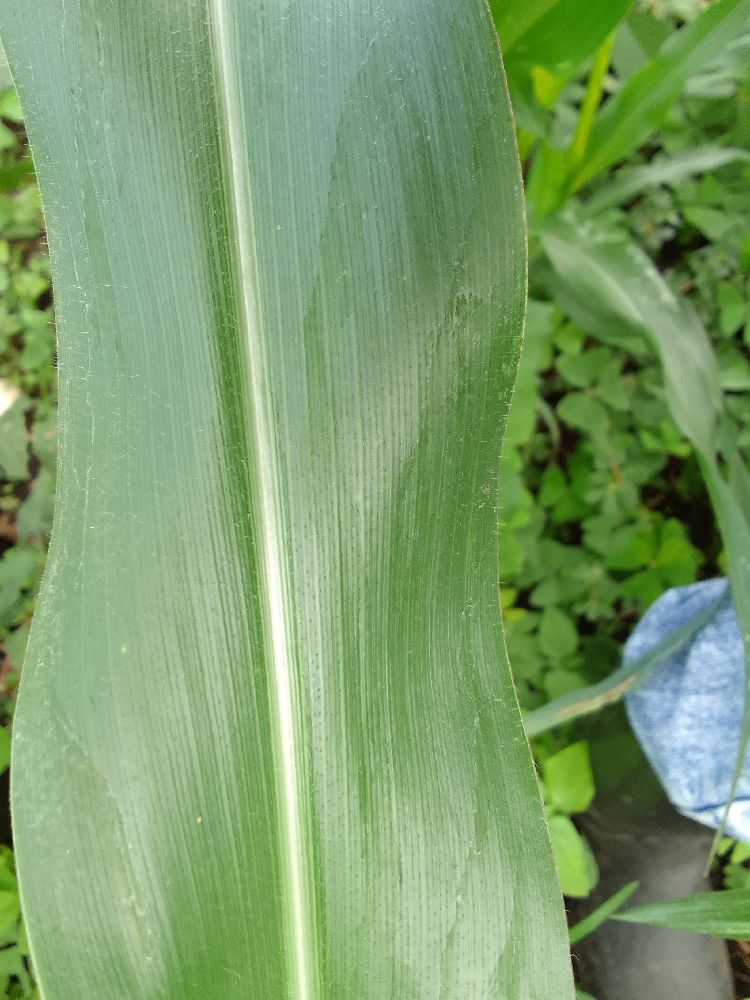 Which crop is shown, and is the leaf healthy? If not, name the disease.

maize, healthy
